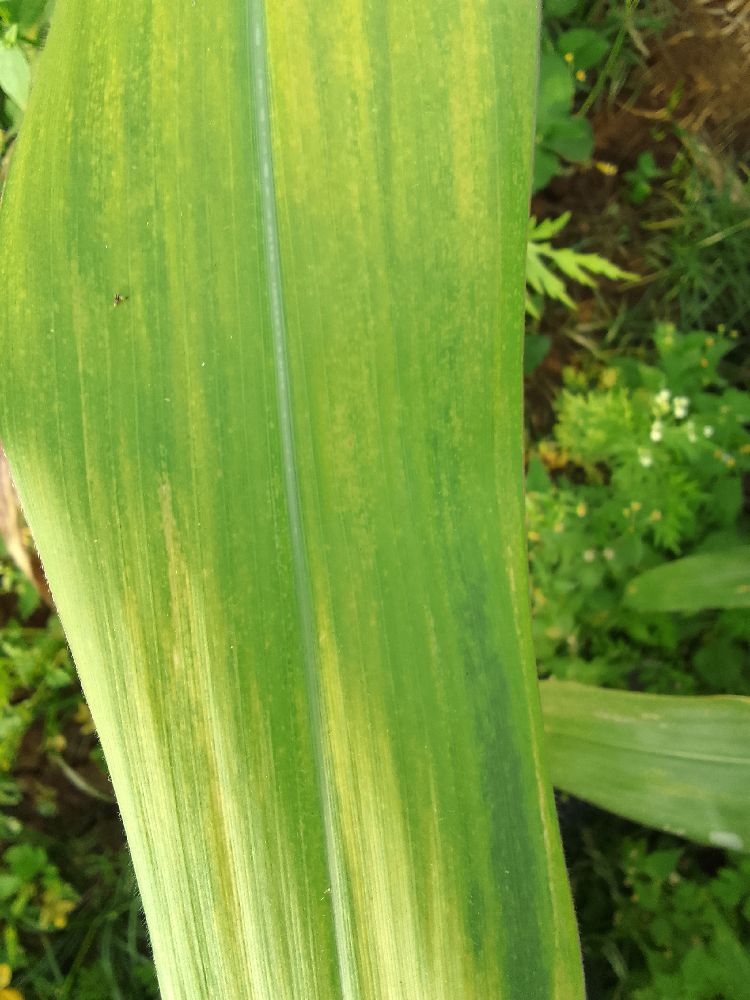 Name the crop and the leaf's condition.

maize, maize lethal necrosis
